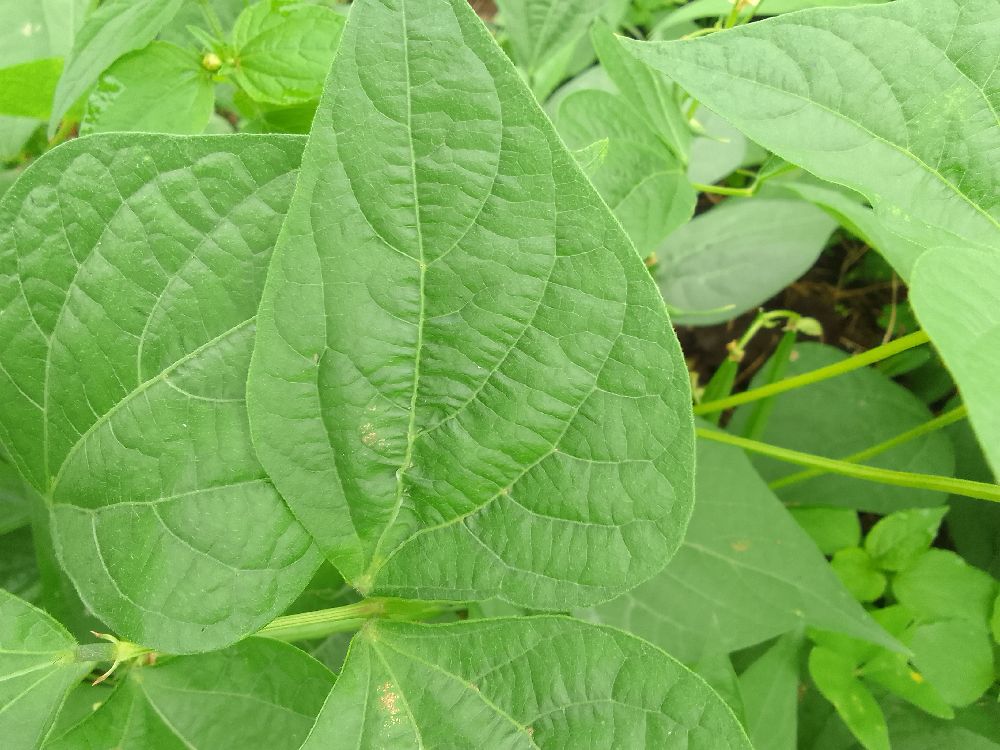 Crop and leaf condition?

common bean, healthy
